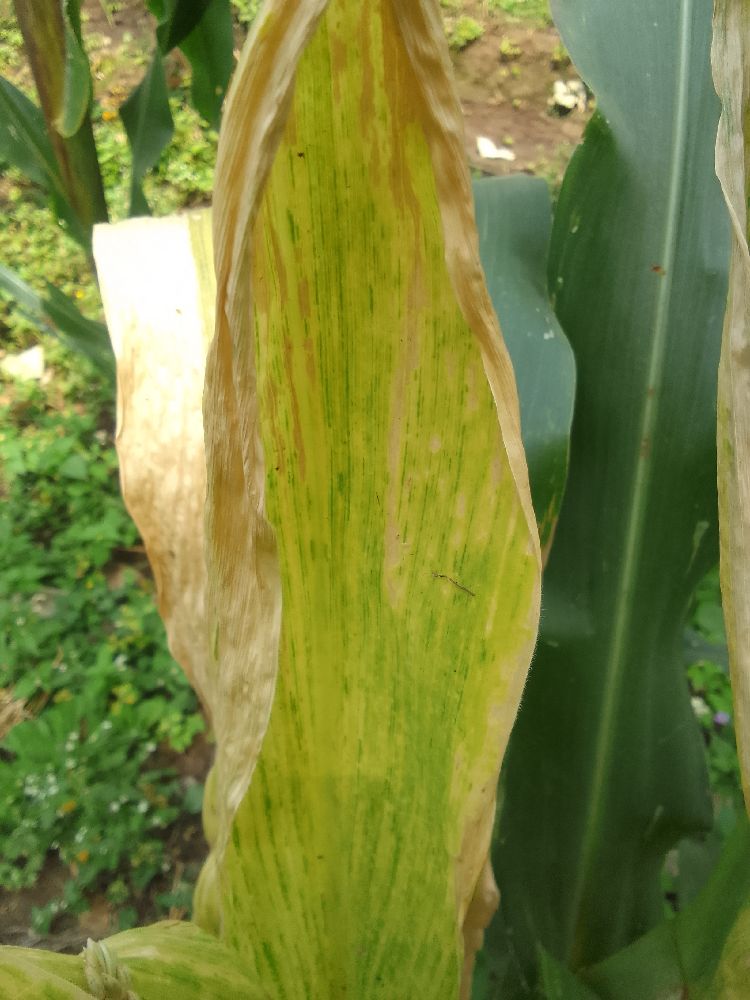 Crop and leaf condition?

maize, maize lethal necrosis
